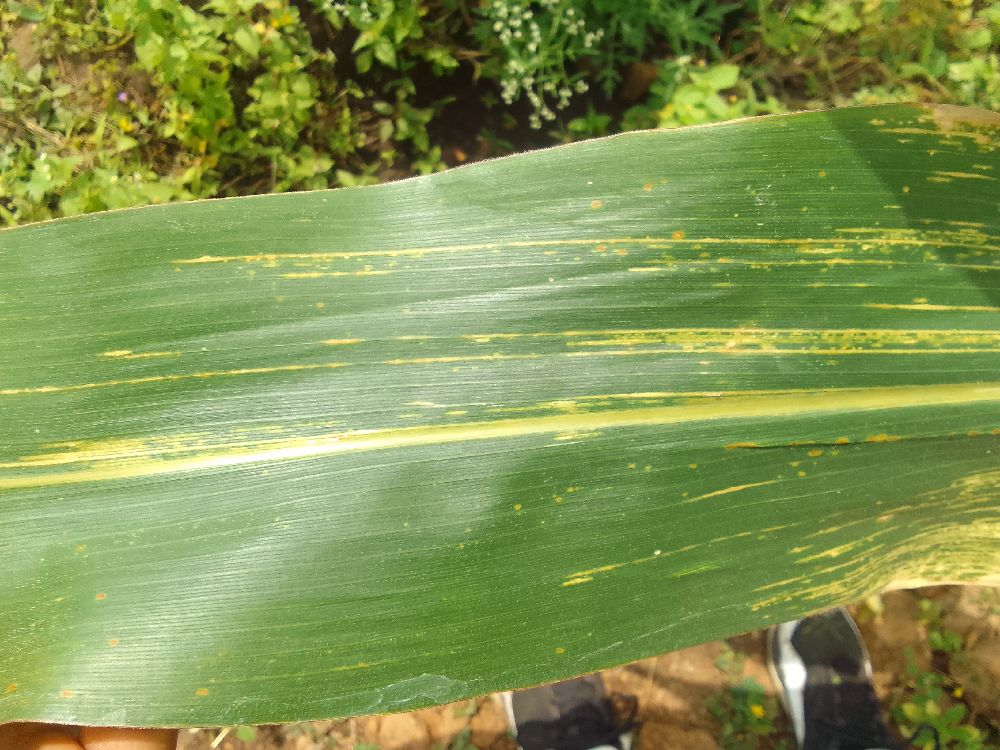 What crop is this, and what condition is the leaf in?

maize, maize lethal necrosis
